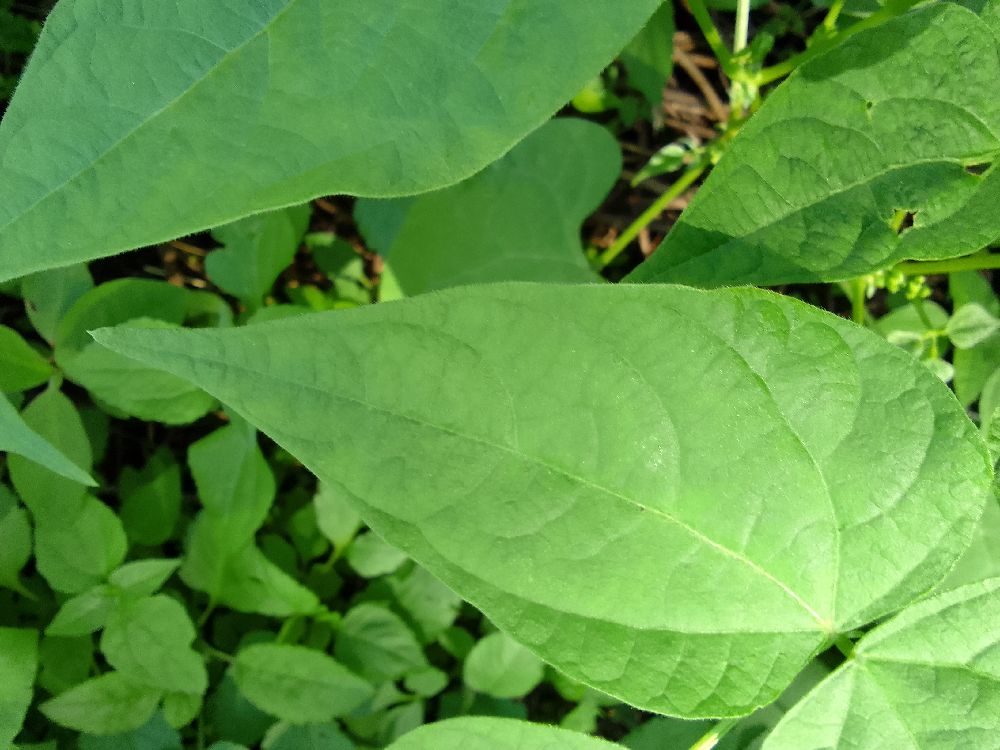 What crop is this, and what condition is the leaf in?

common bean, healthy
